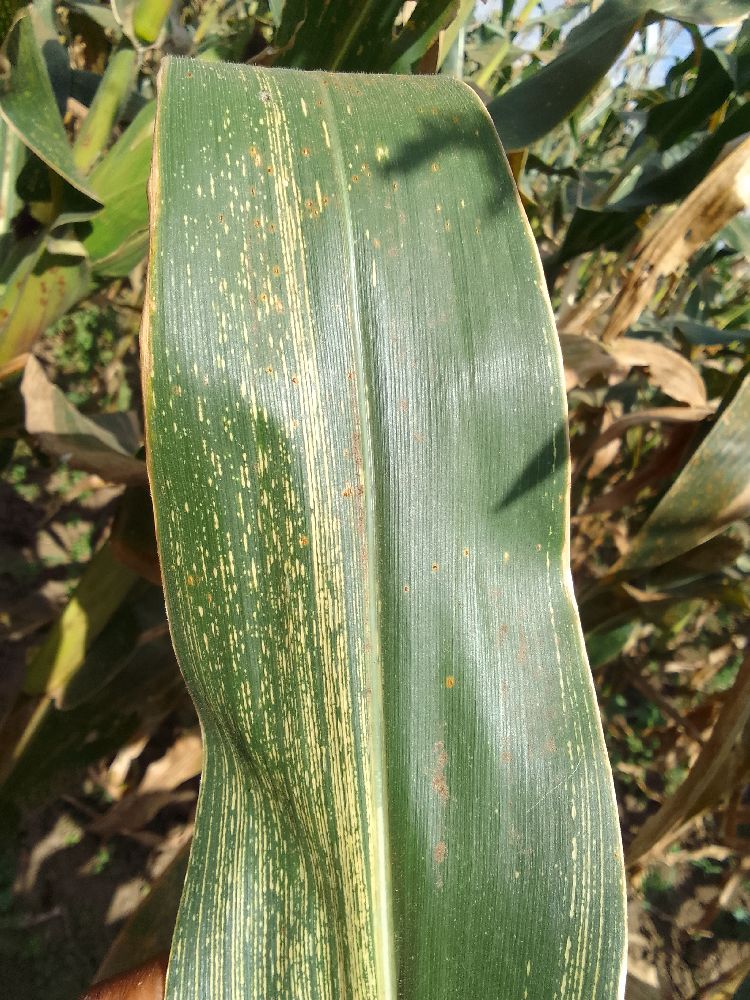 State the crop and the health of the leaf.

maize, maize streak virus
